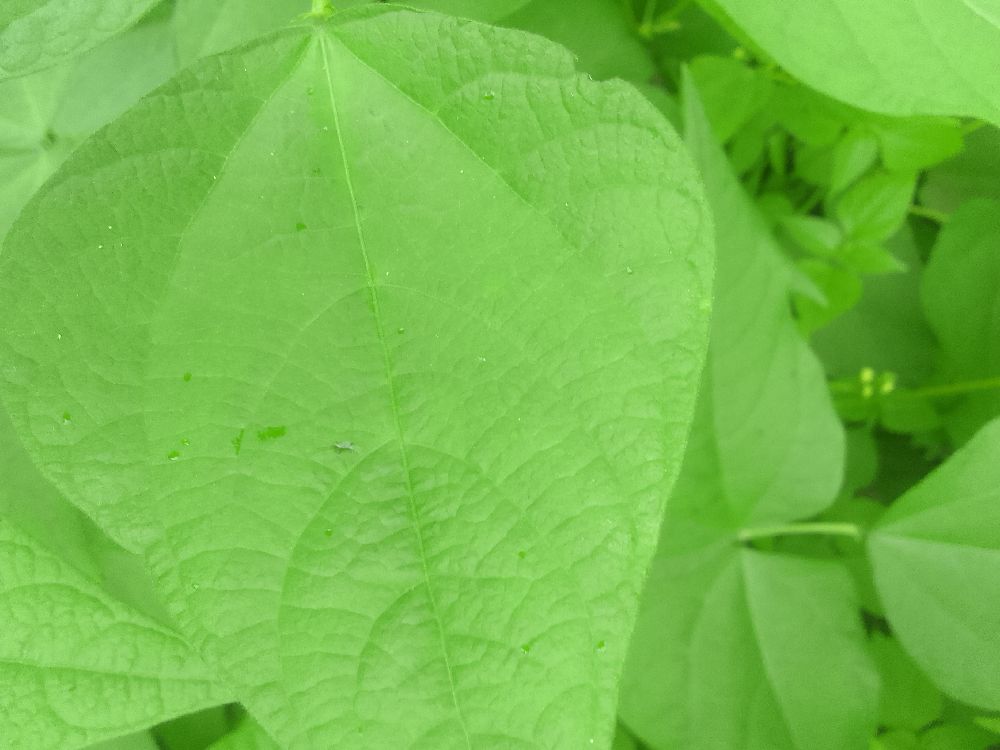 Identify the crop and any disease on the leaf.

common bean, healthy
